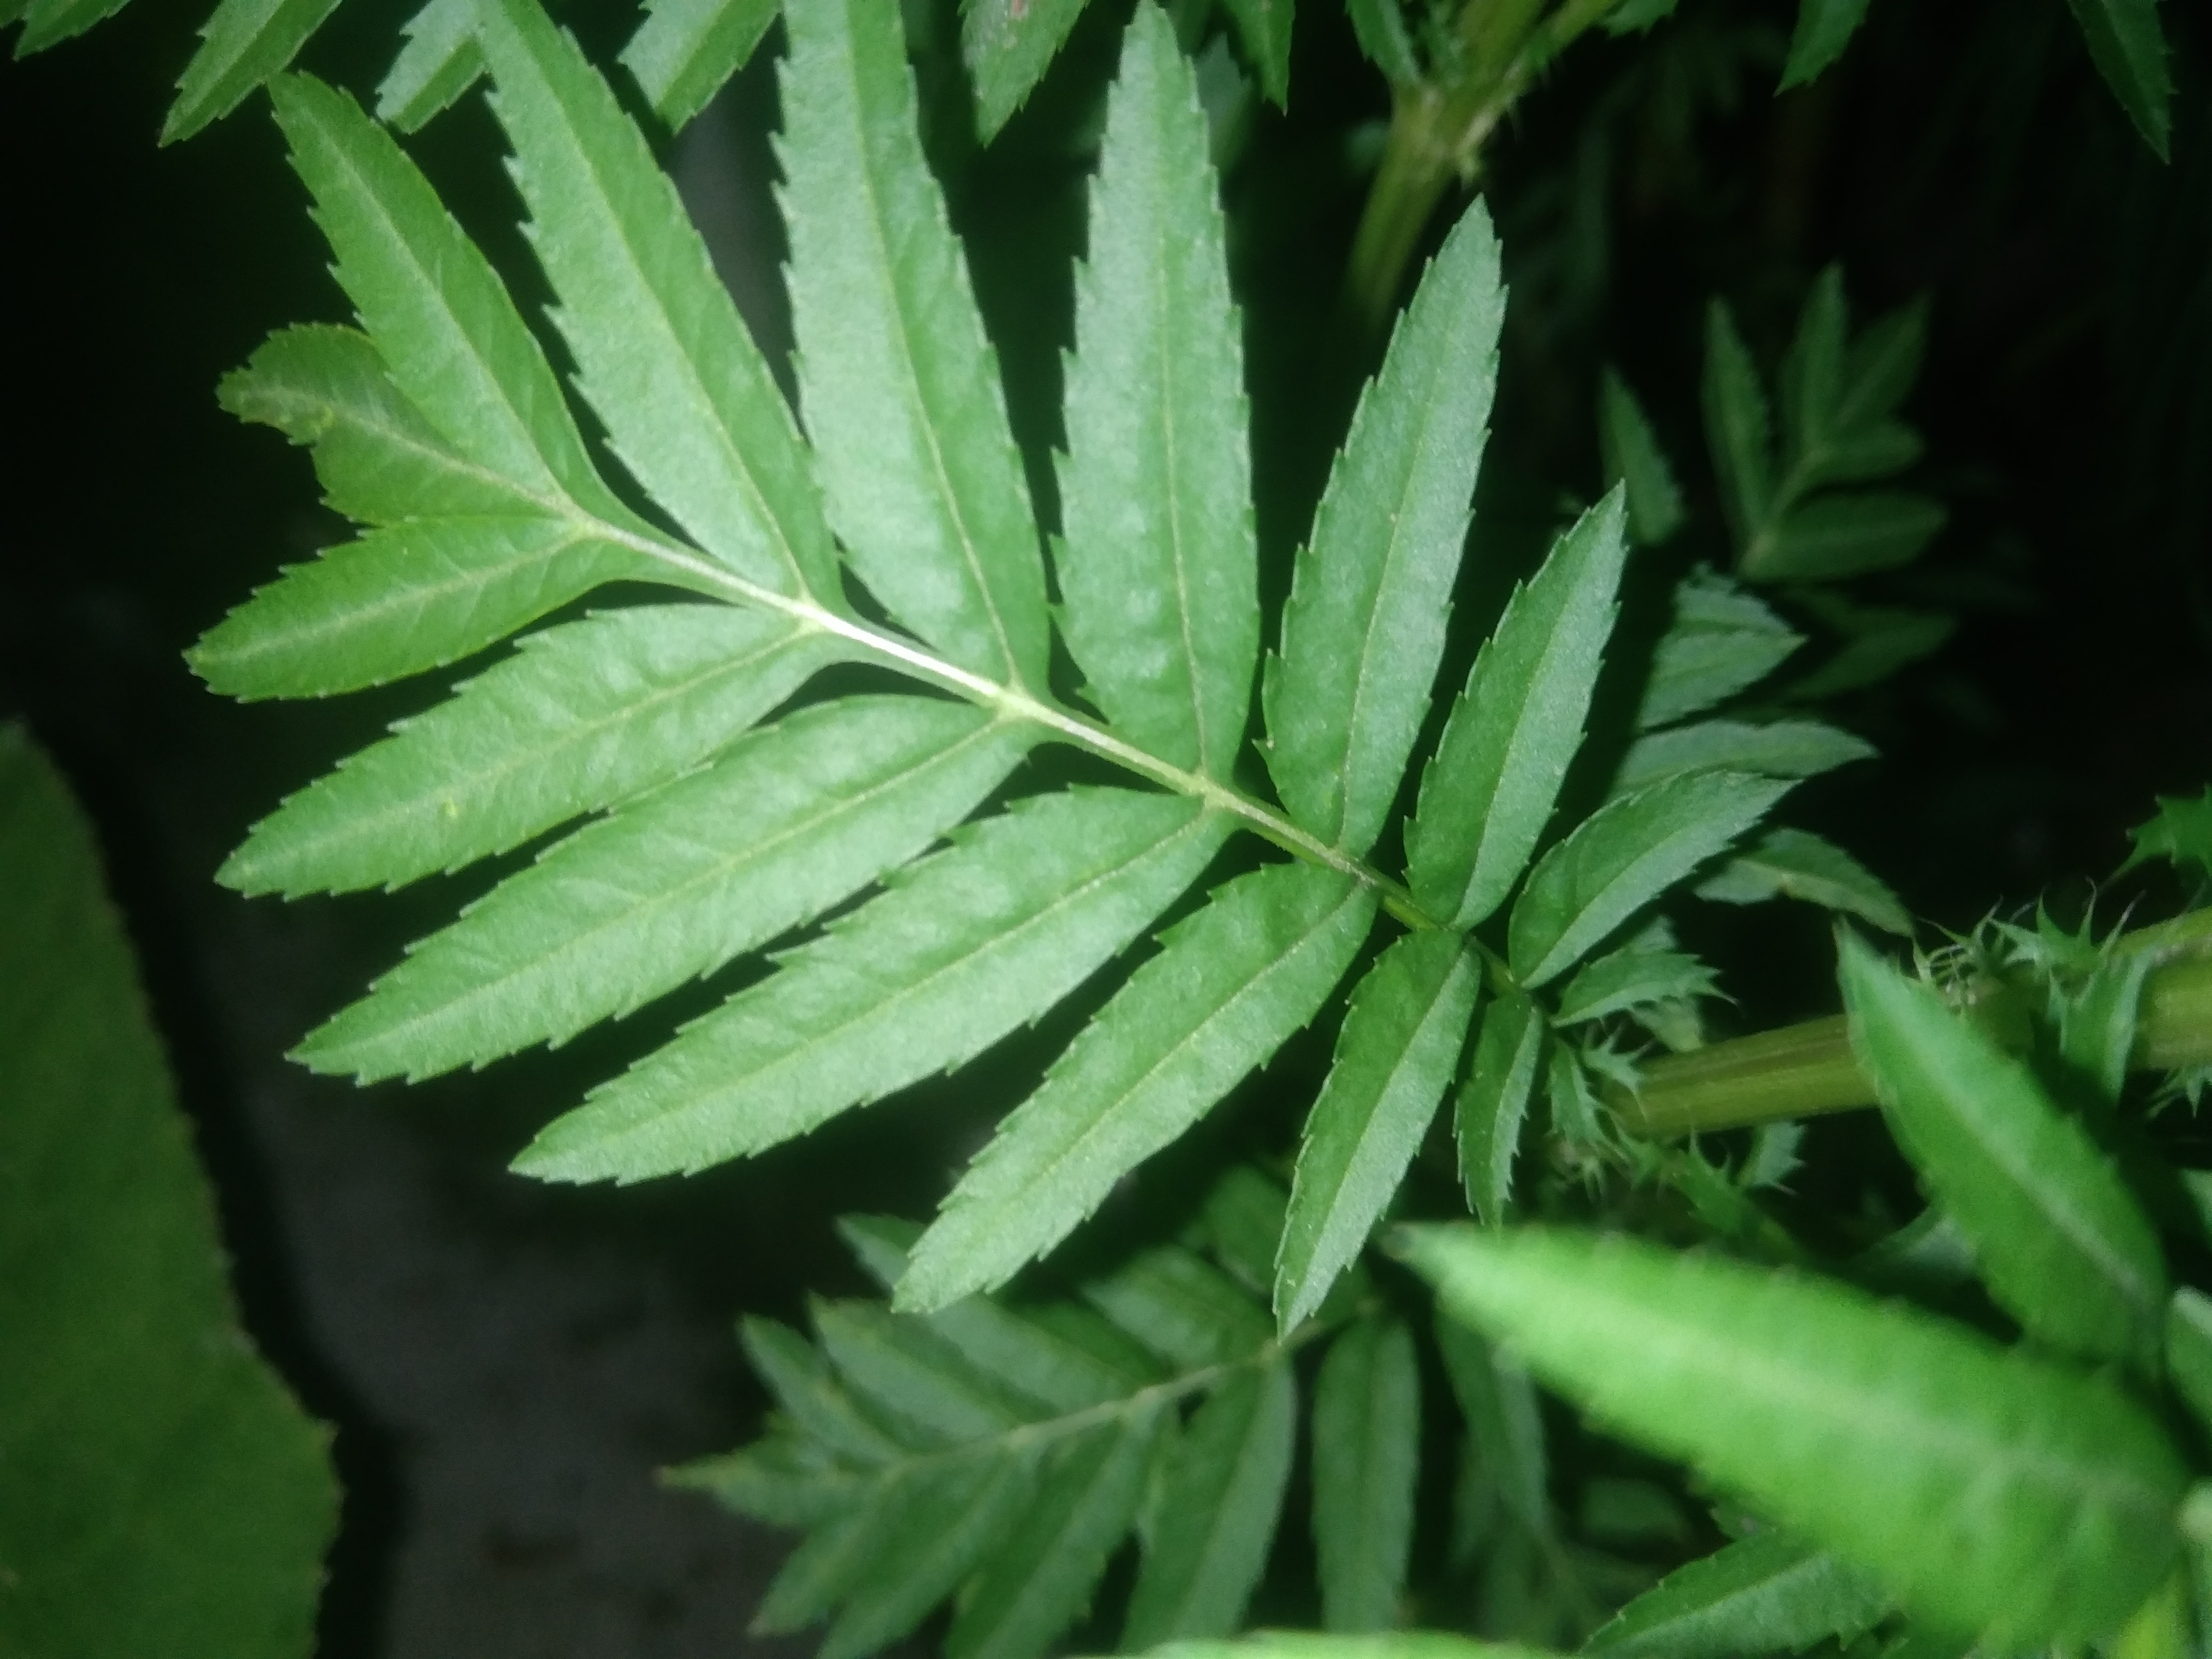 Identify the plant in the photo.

marigold
